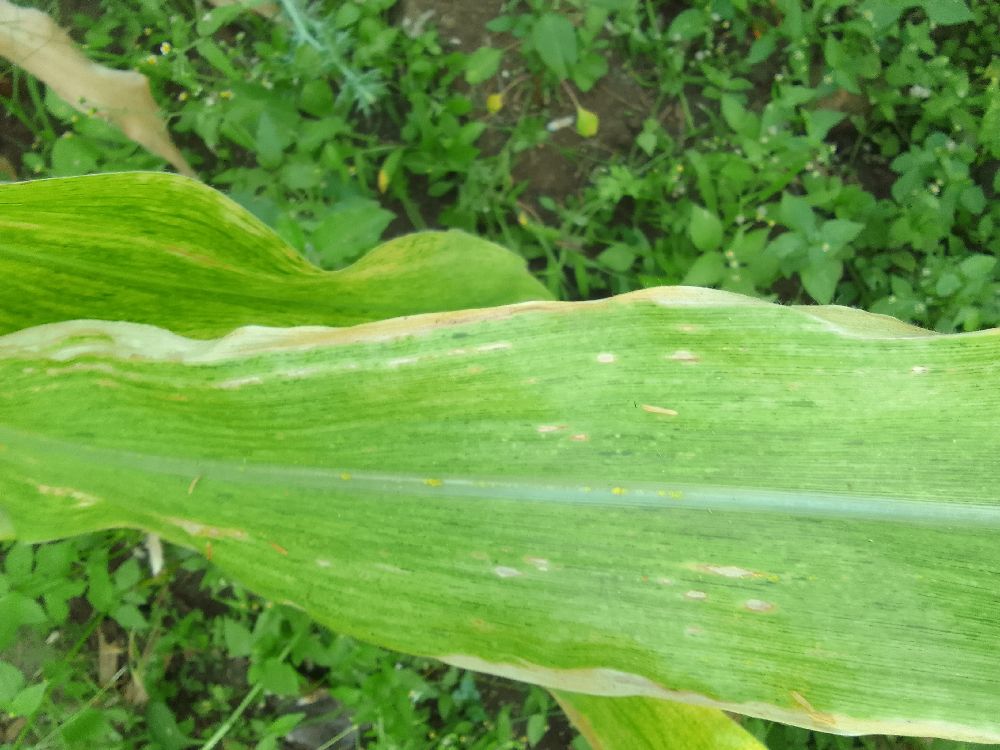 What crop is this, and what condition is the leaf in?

maize, maize lethal necrosis
